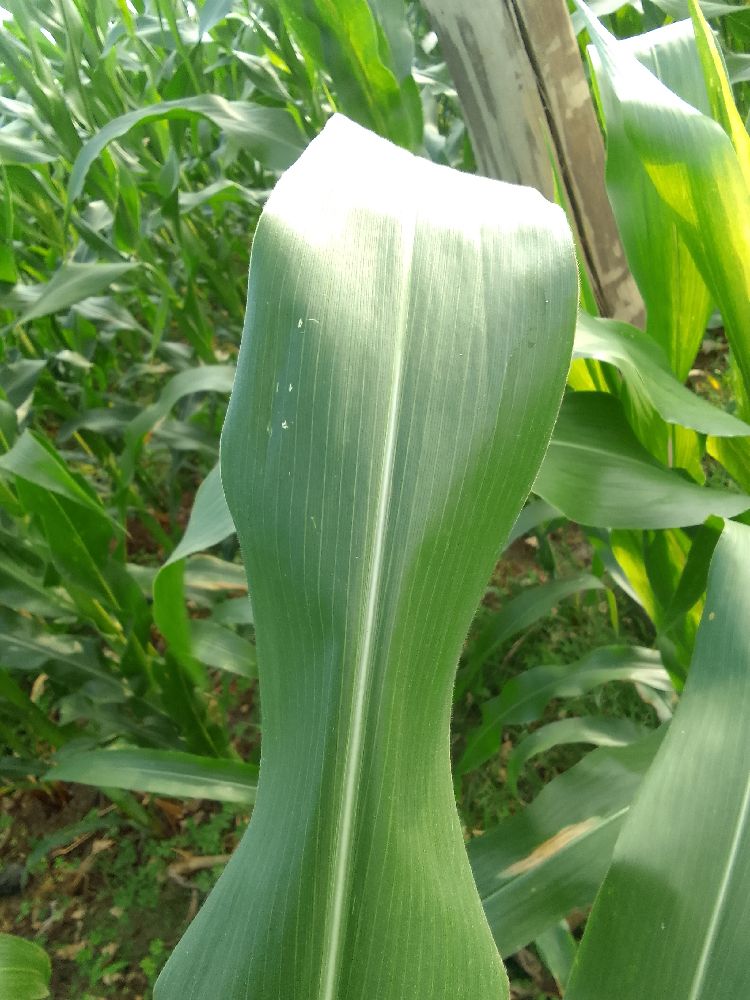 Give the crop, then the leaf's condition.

maize, healthy
